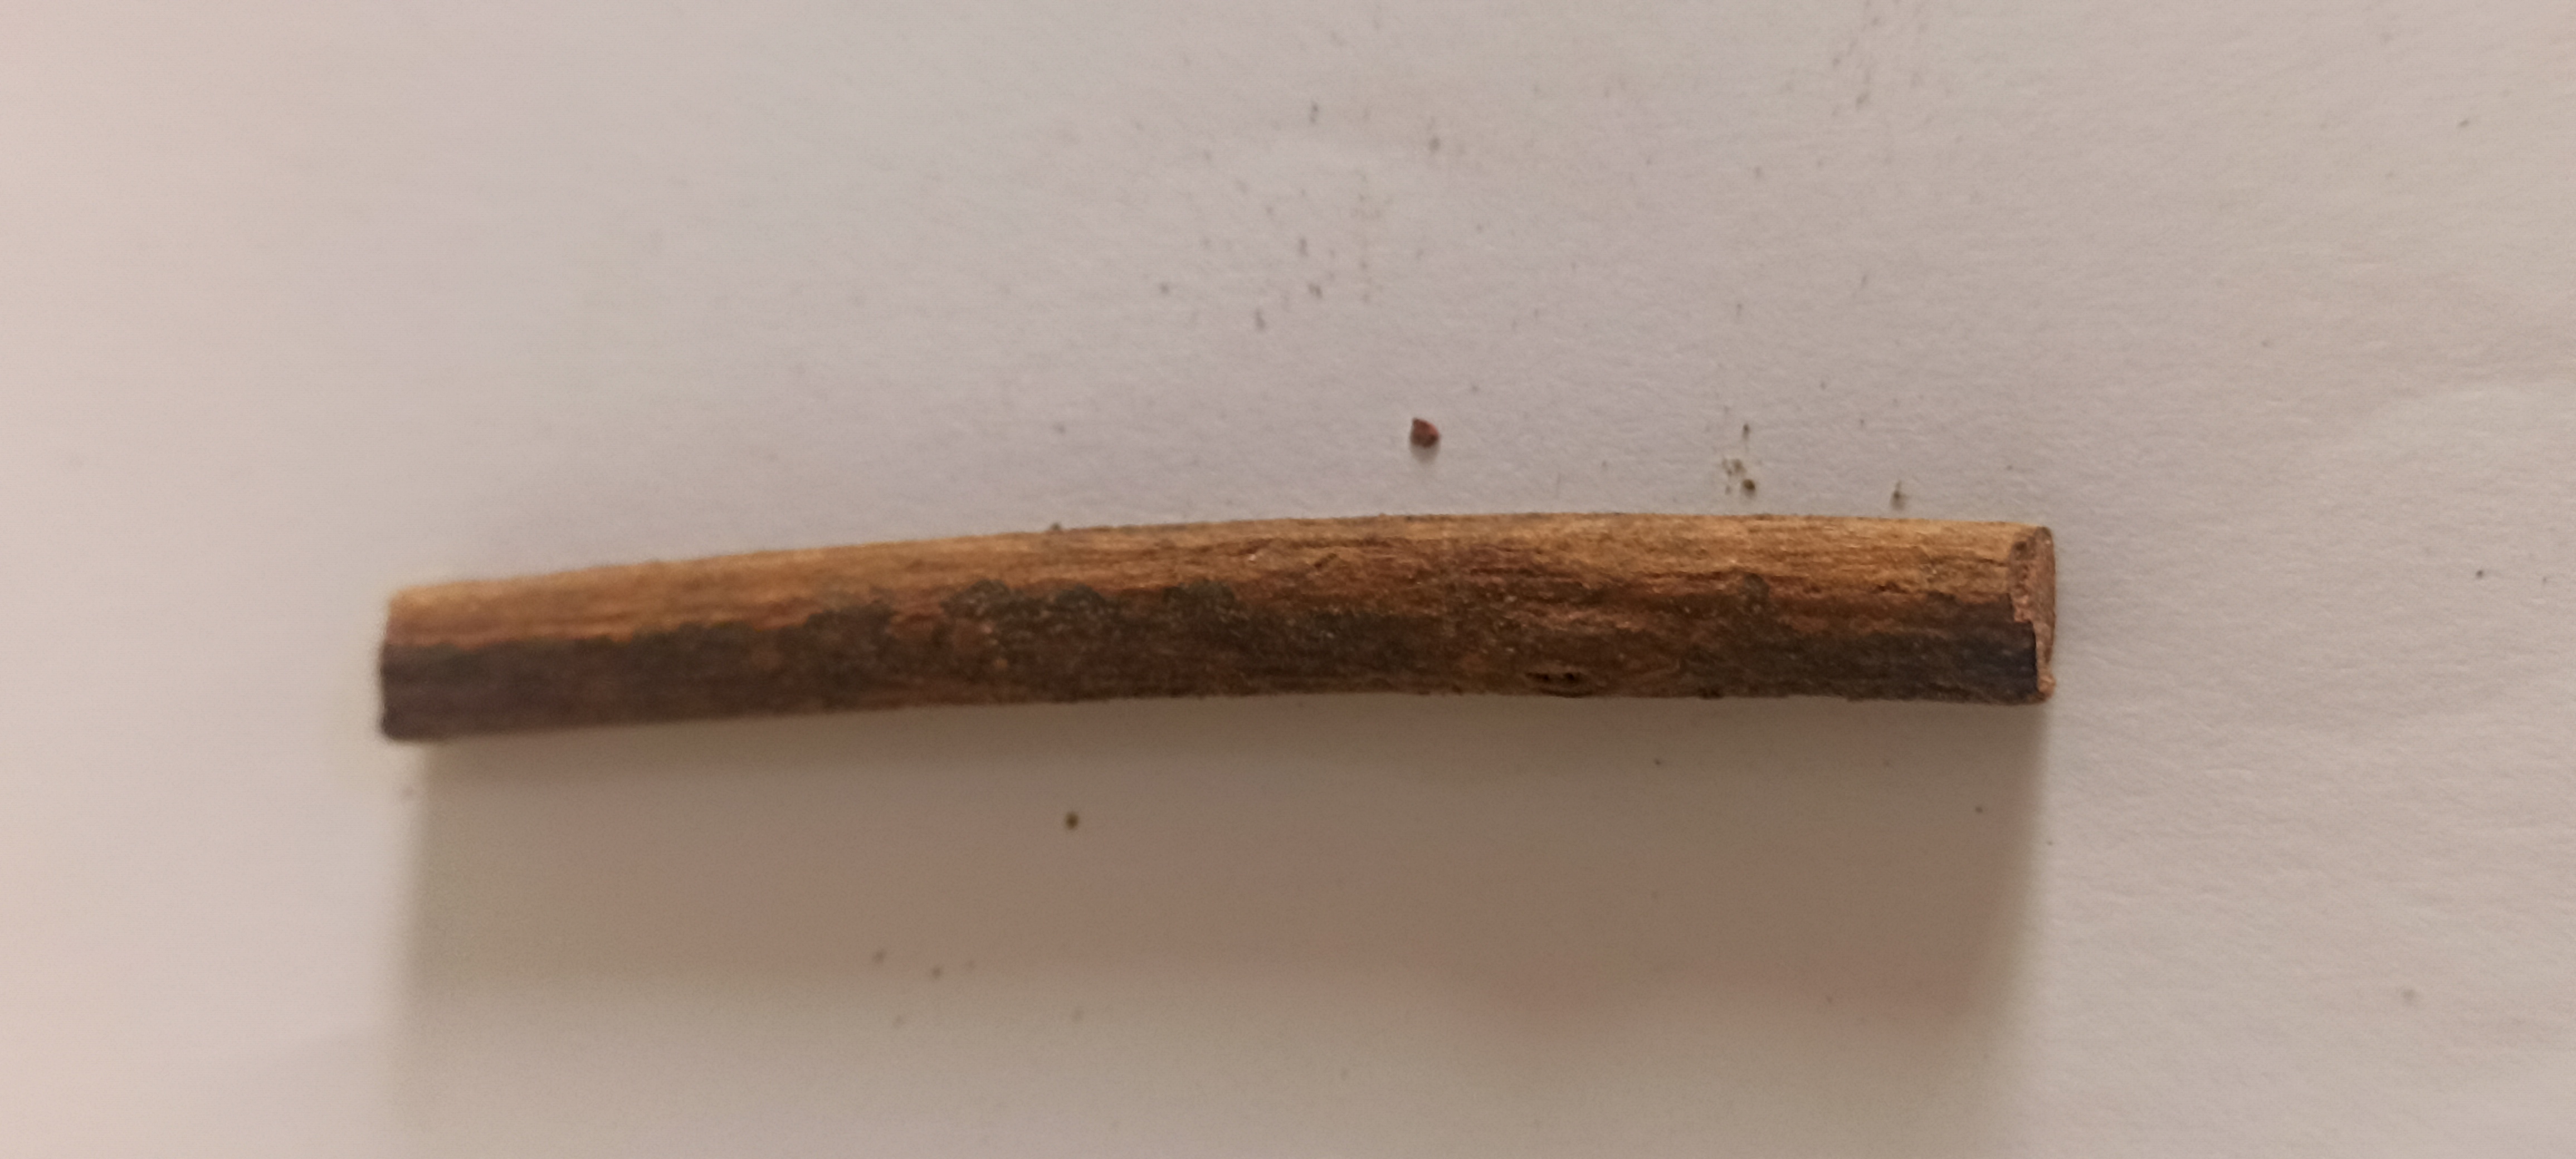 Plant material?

manjistha
